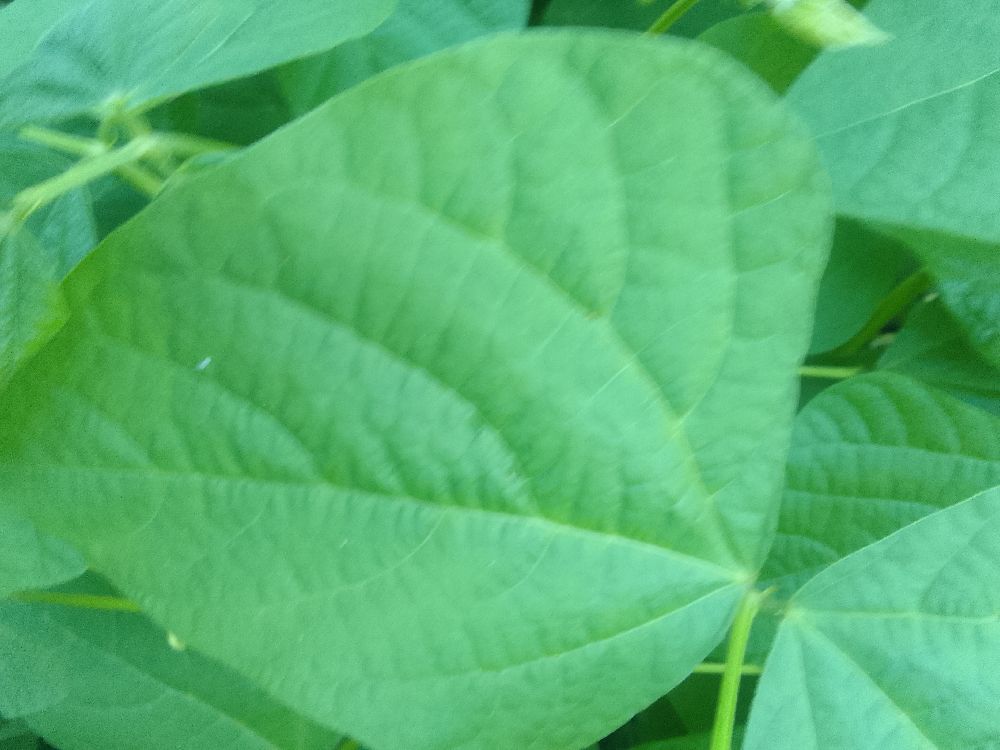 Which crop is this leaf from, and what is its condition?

common bean, healthy
